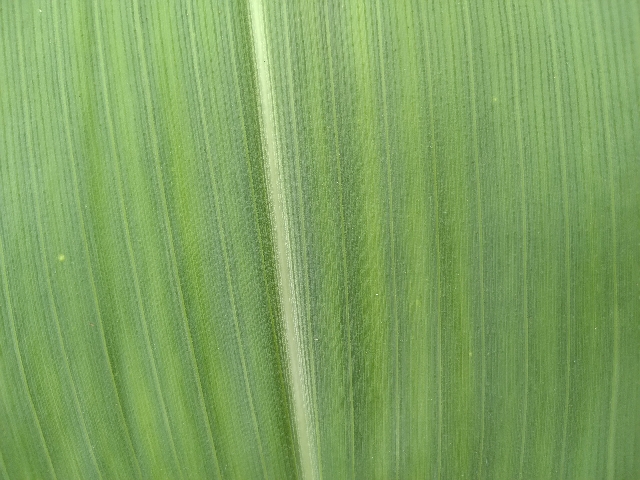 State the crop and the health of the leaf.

maize, healthy
